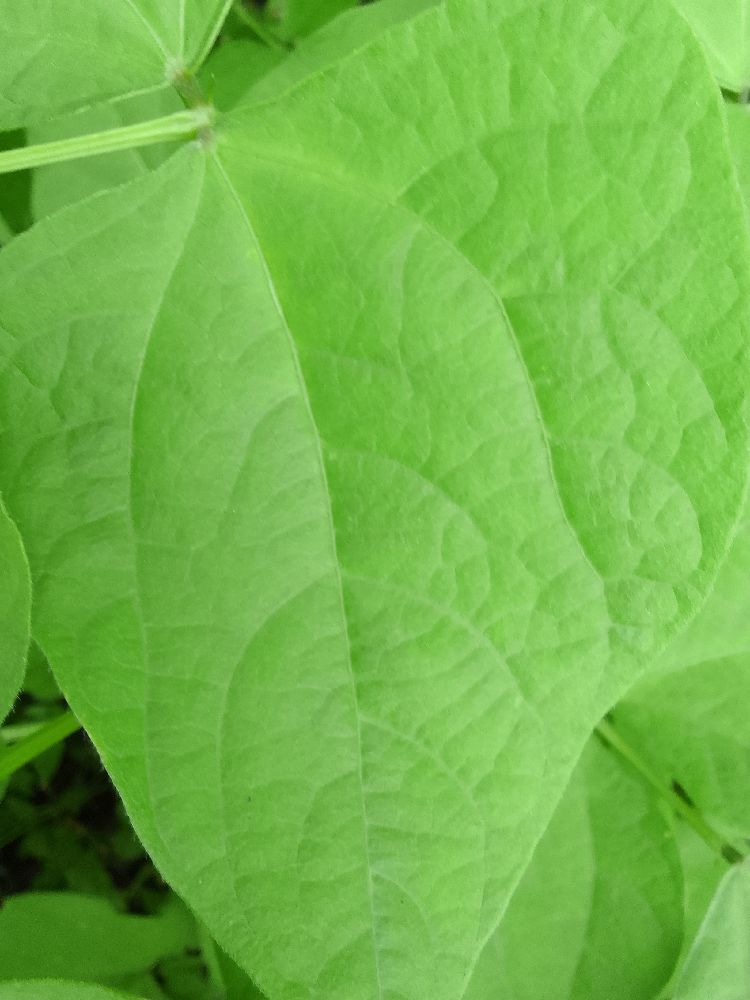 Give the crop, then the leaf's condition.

common bean, healthy
